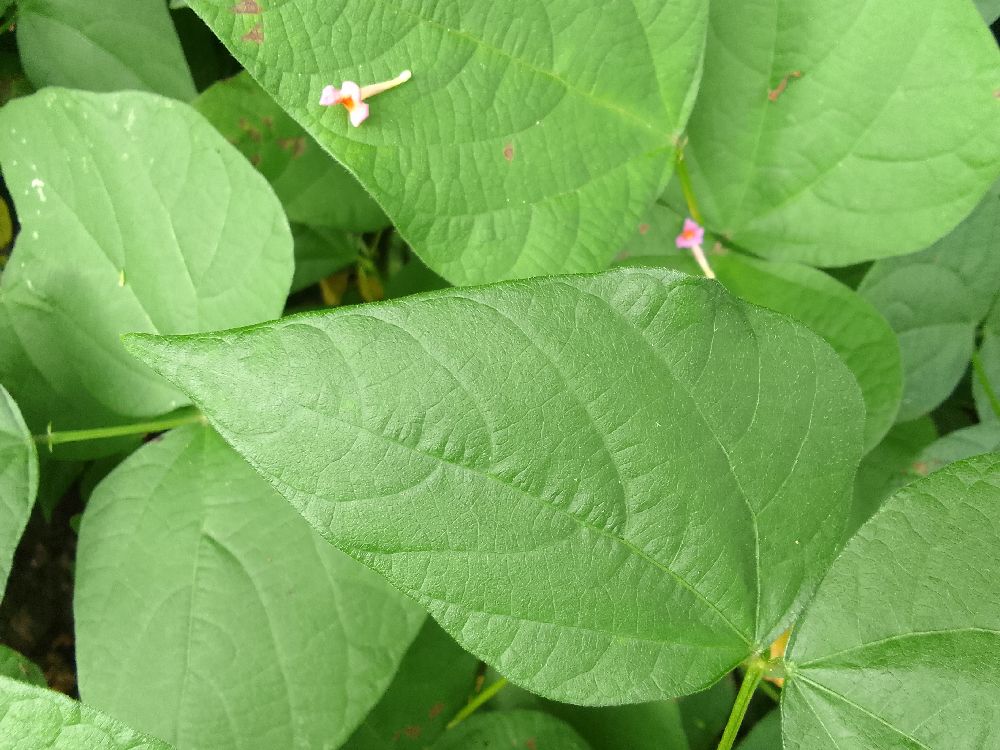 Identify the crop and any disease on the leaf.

common bean, healthy
